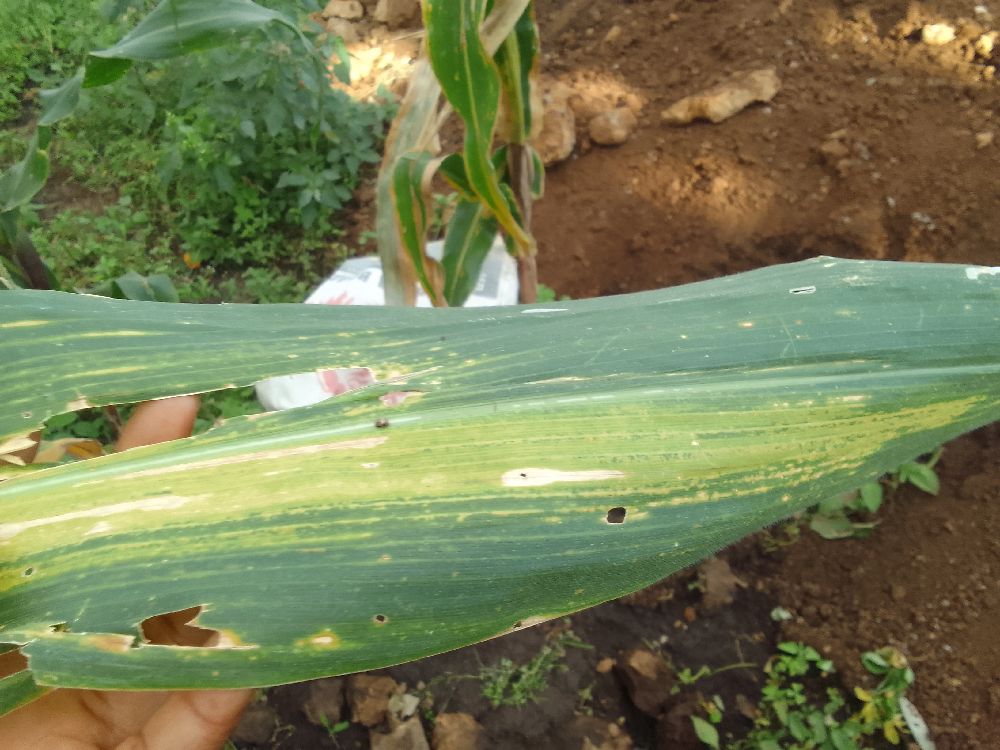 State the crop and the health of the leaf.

maize, maize lethal necrosis
